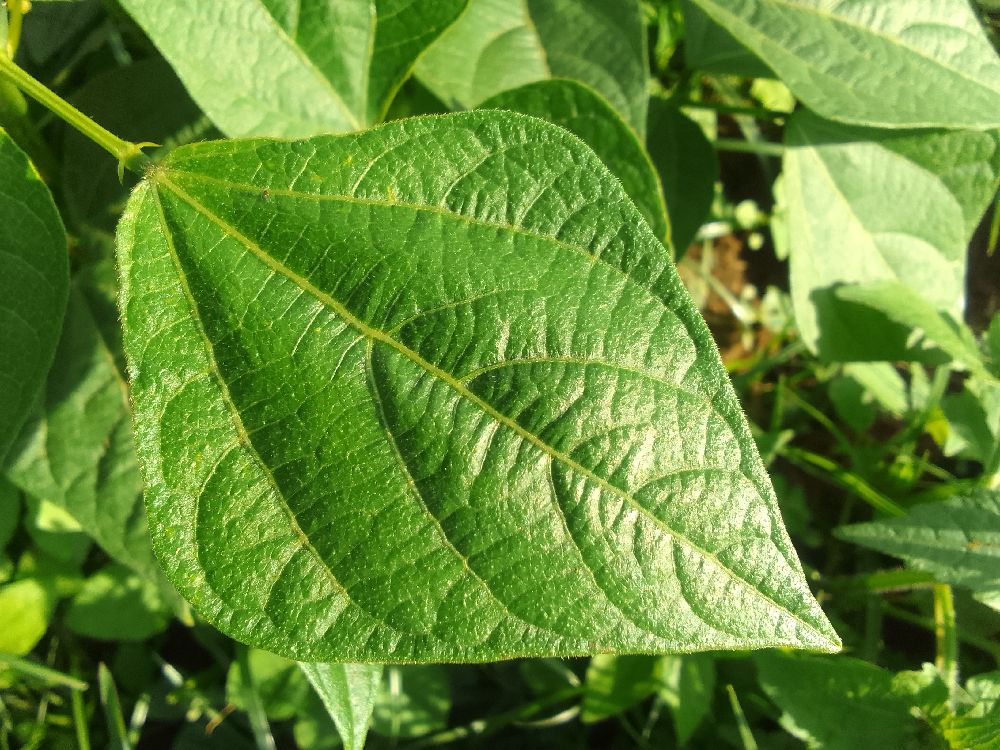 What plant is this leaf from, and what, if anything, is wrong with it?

common bean, healthy
